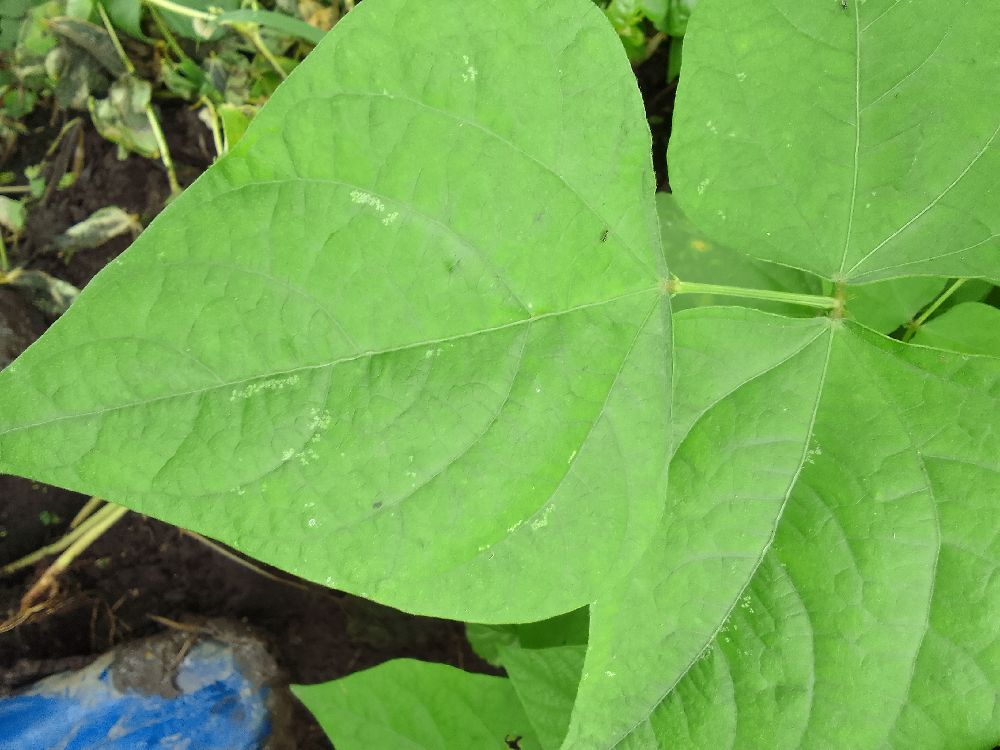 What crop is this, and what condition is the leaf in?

common bean, healthy
